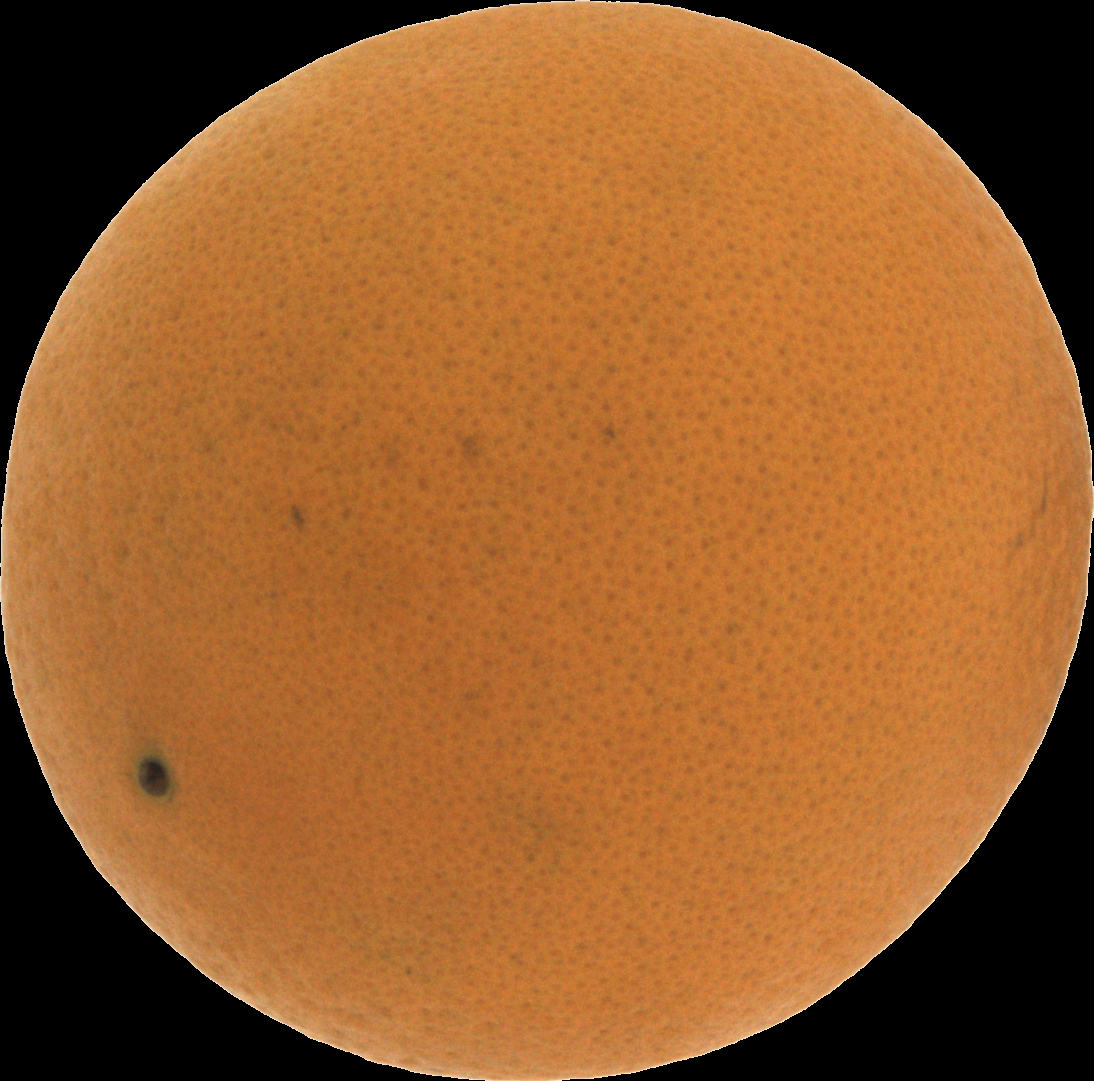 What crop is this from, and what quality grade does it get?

orange, good
